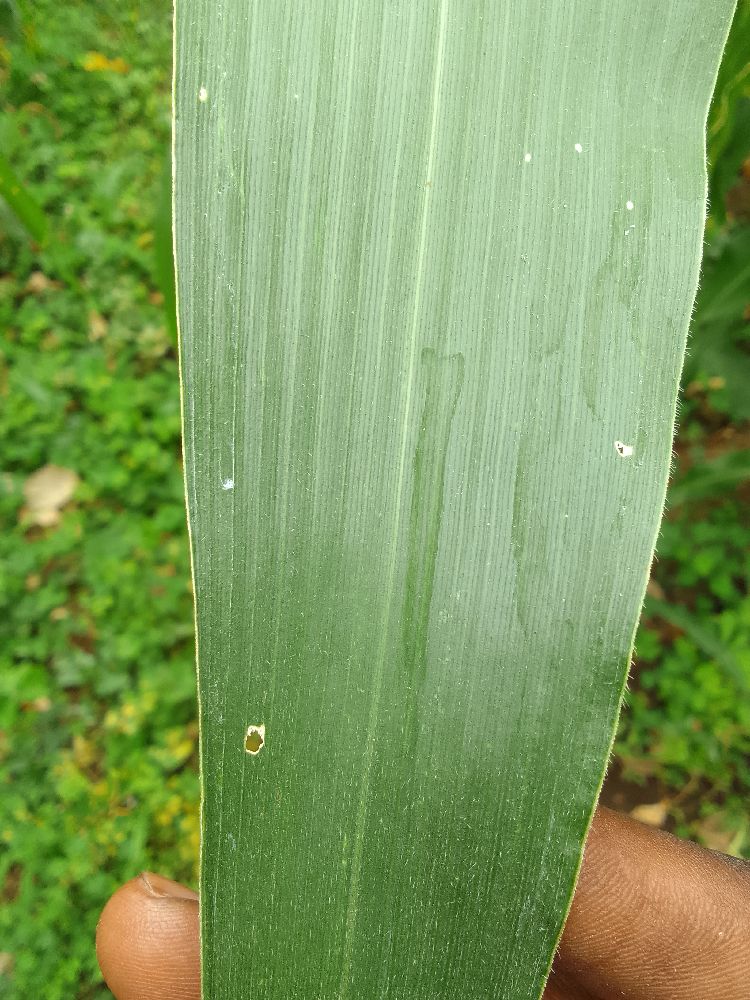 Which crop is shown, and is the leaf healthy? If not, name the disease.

maize, healthy
